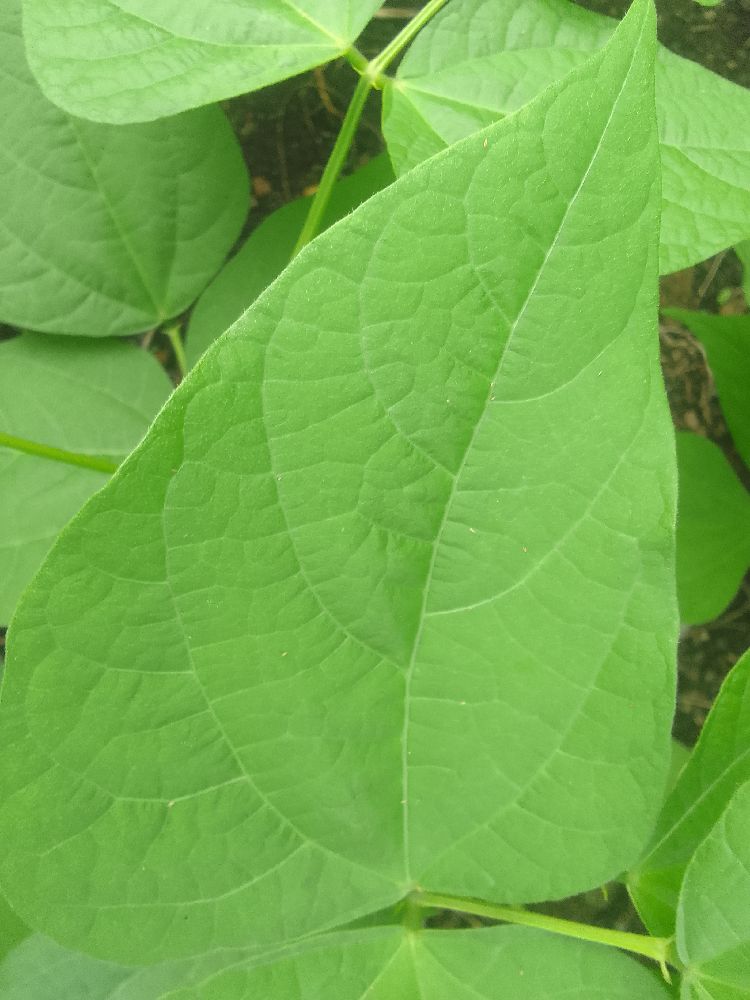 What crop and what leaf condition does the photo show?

common bean, healthy
